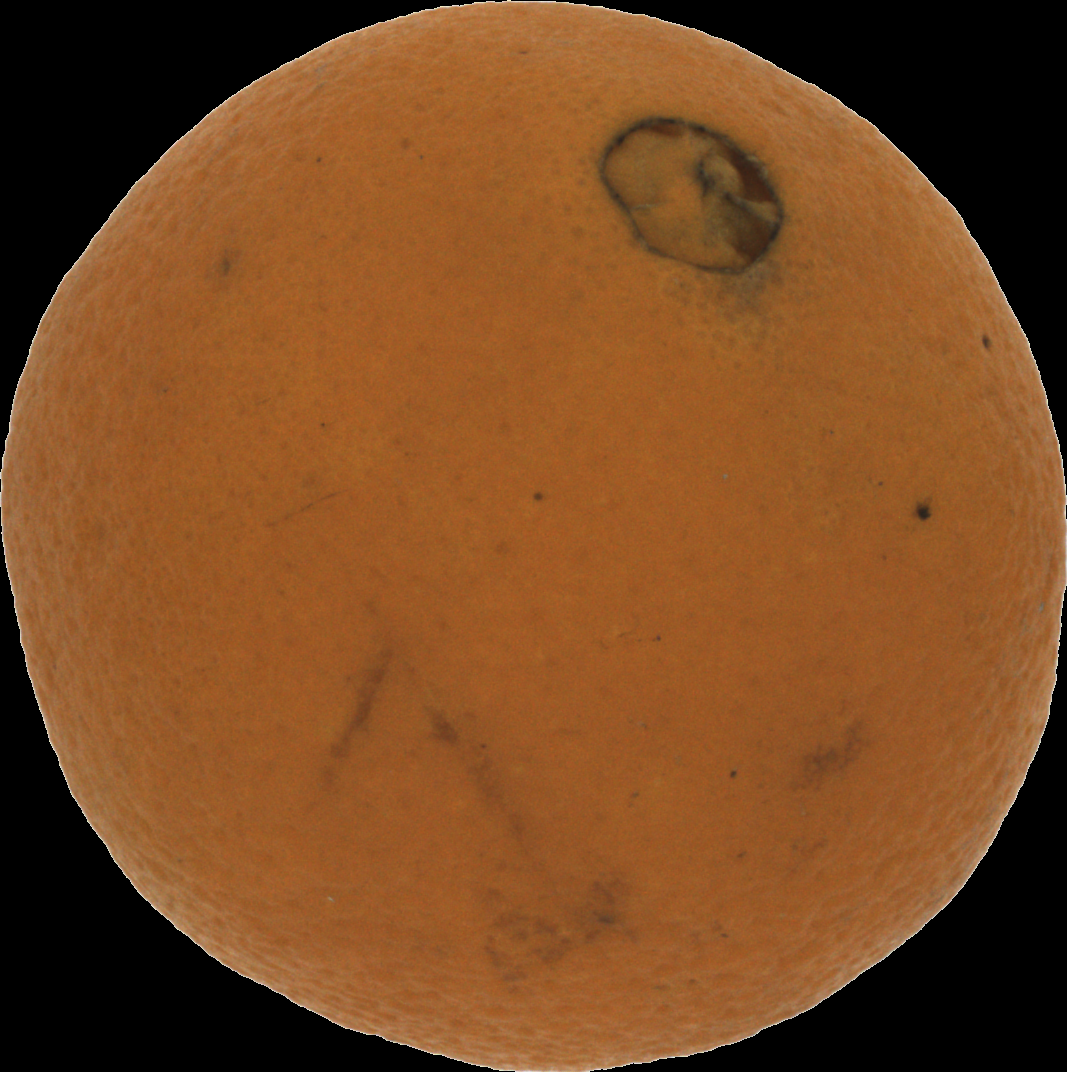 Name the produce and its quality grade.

orange, bad
